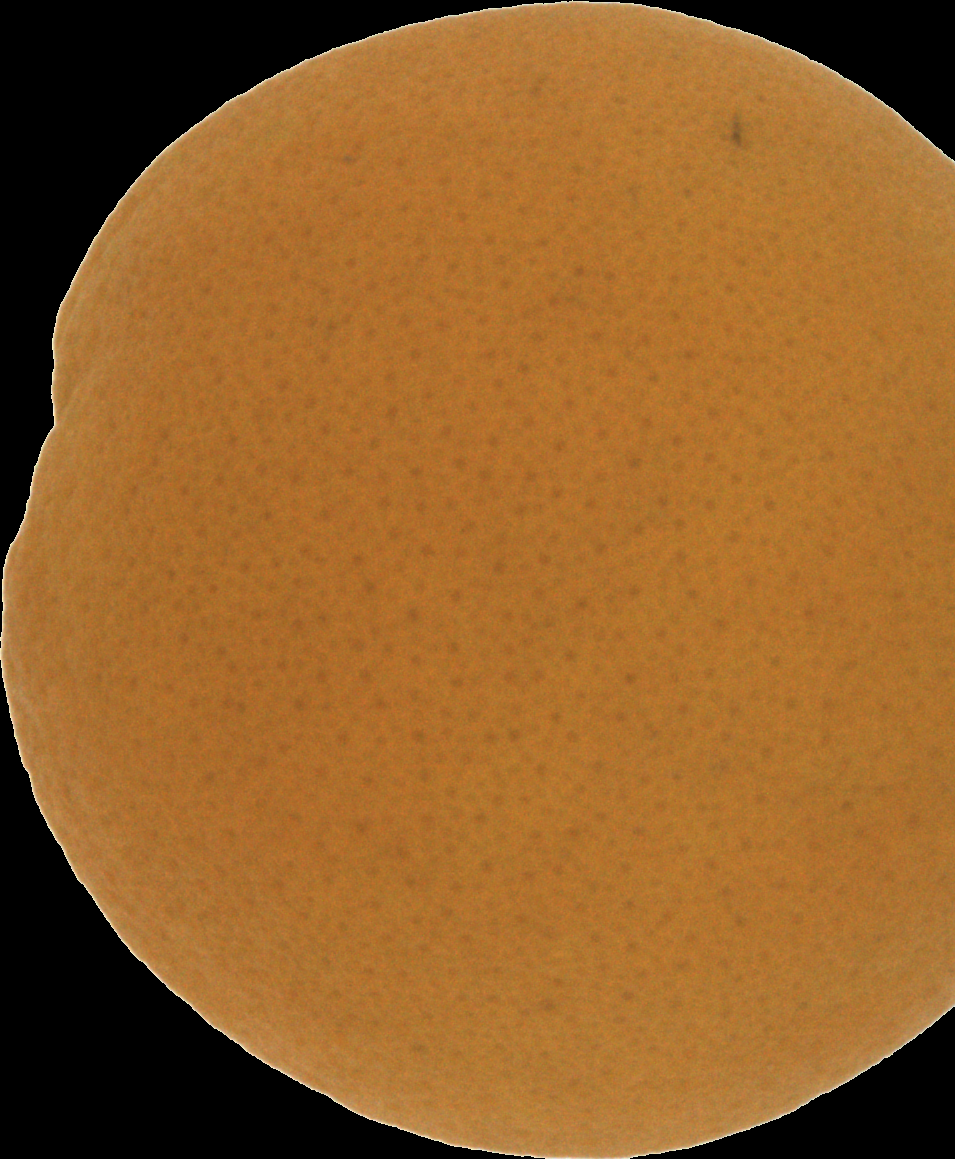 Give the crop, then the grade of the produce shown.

orange, good
